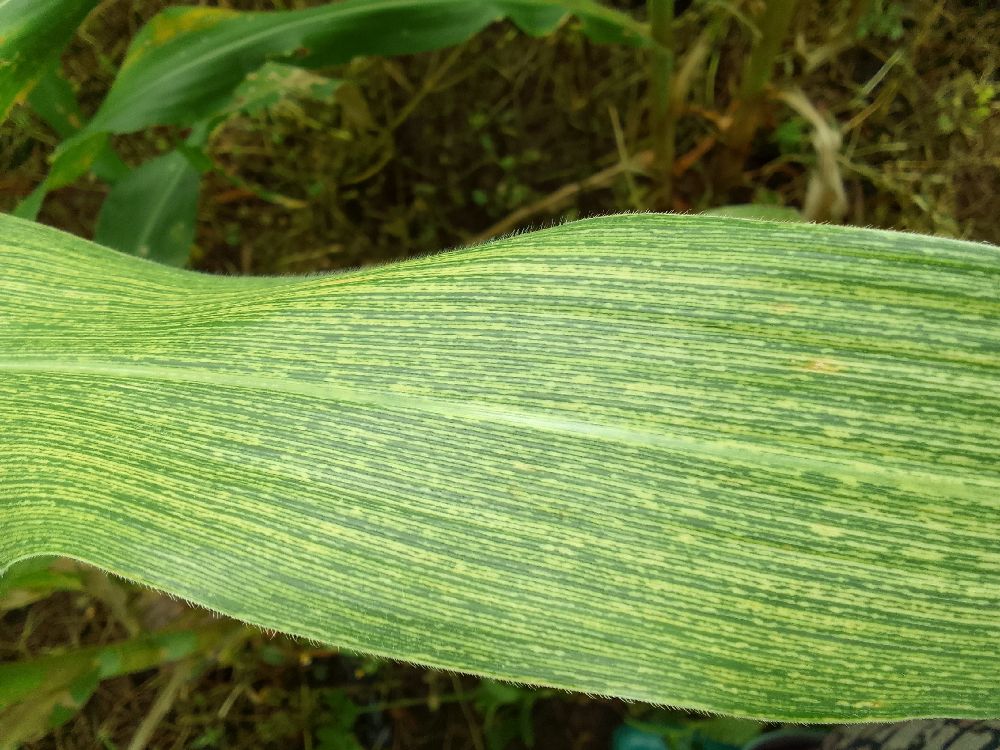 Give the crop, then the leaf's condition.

maize, maize streak virus
